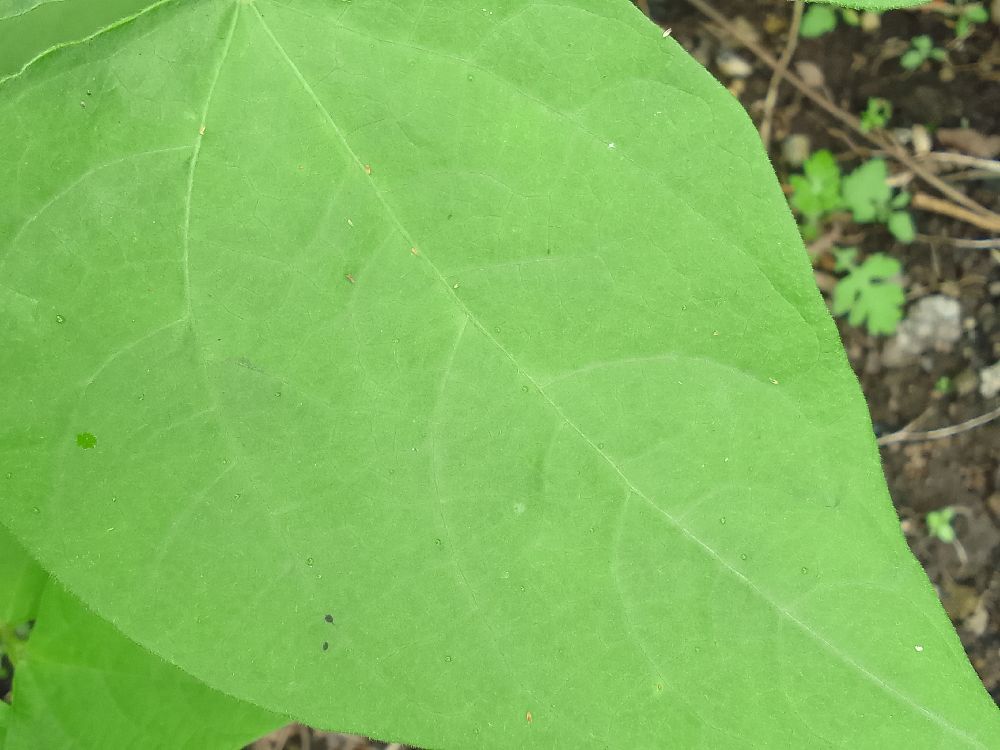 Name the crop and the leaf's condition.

common bean, healthy
